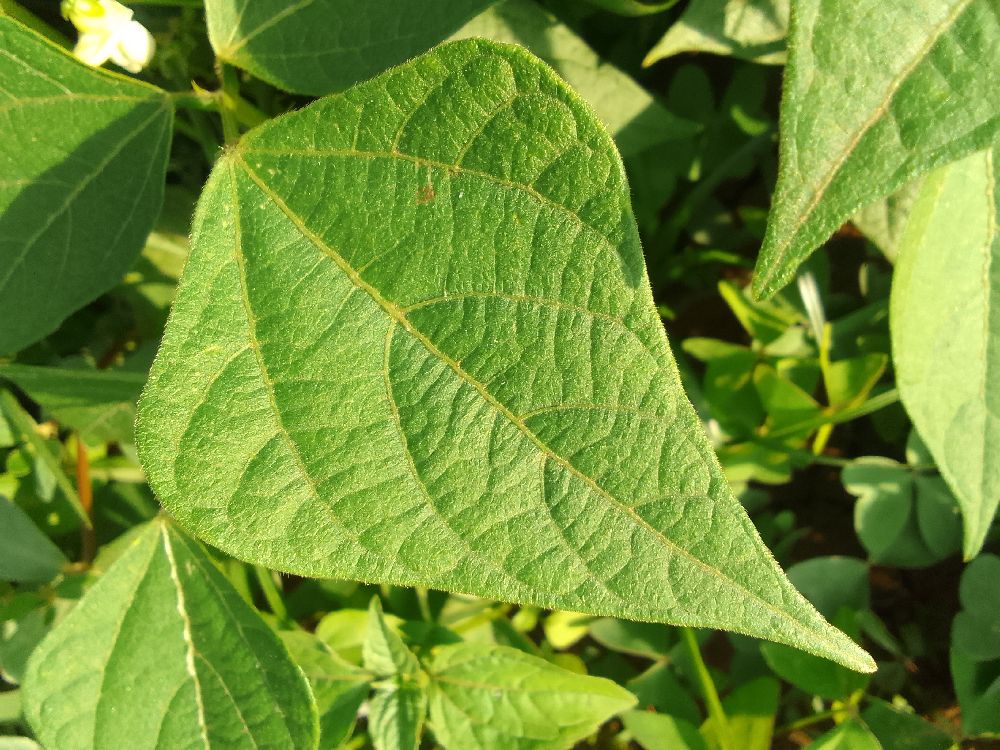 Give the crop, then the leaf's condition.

common bean, healthy
